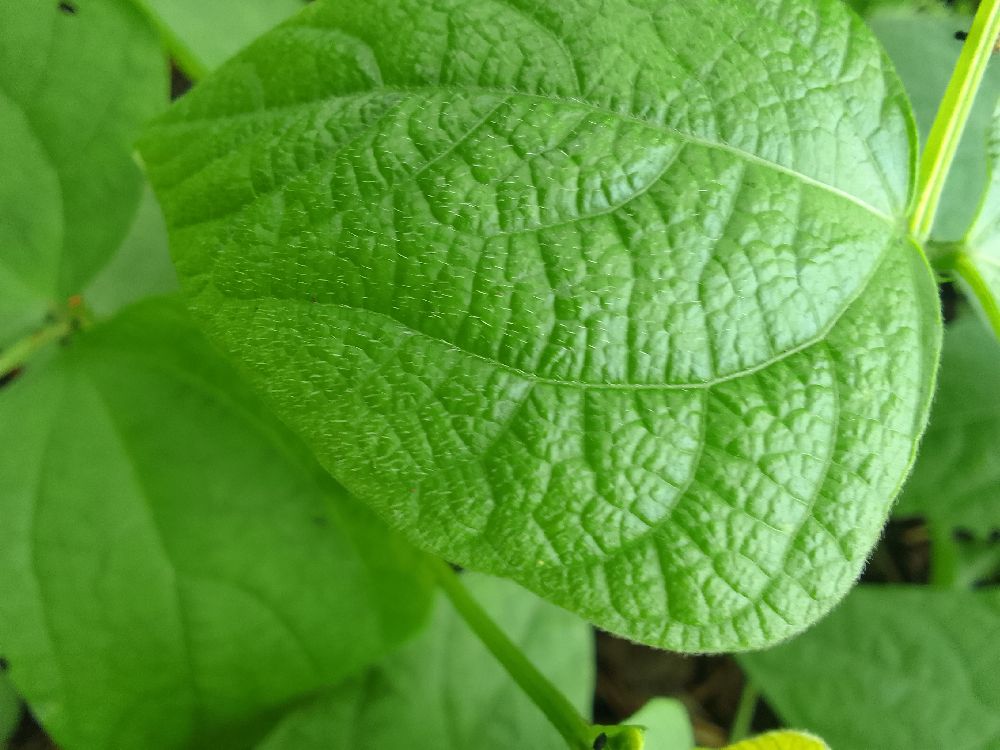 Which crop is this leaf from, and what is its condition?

common bean, healthy
